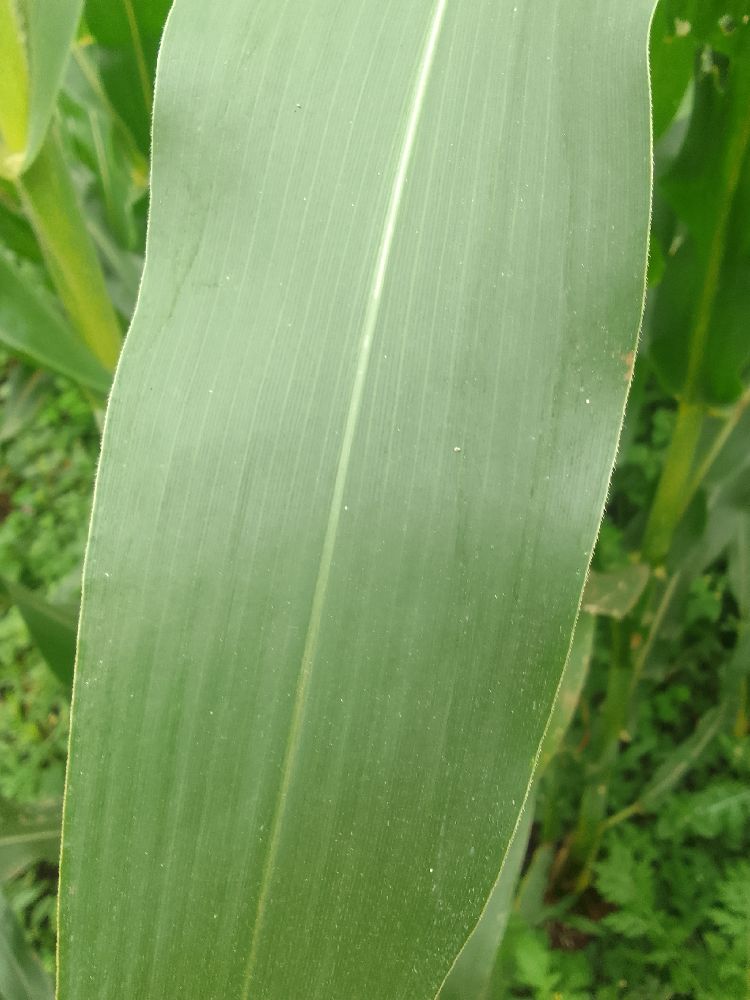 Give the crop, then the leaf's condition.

maize, healthy
